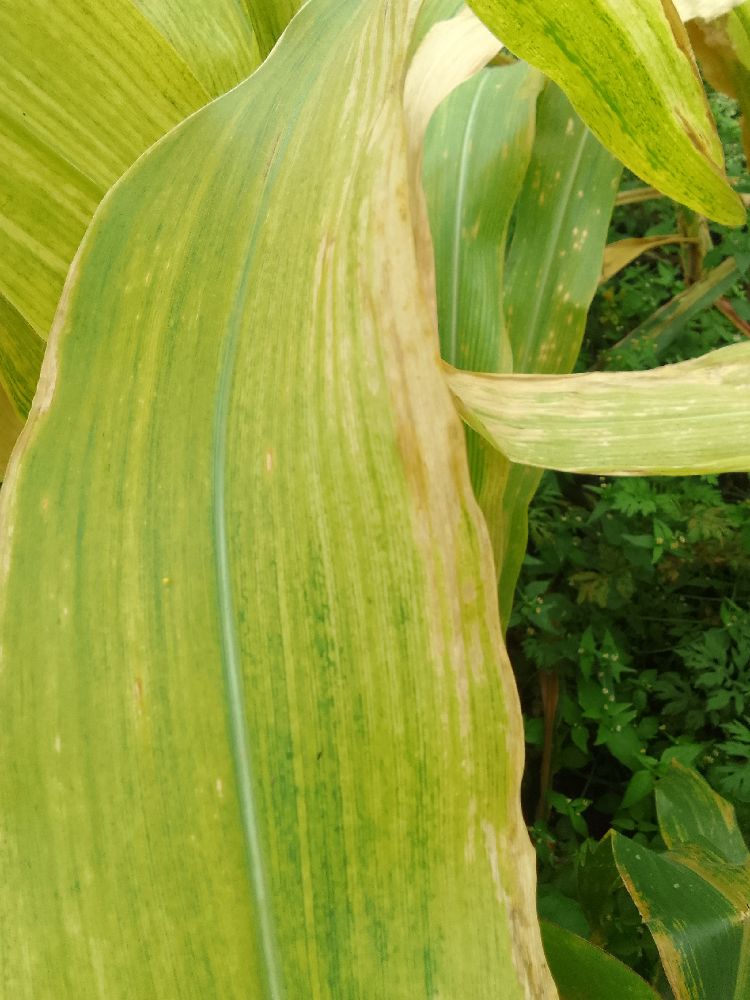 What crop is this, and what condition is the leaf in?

maize, maize lethal necrosis
